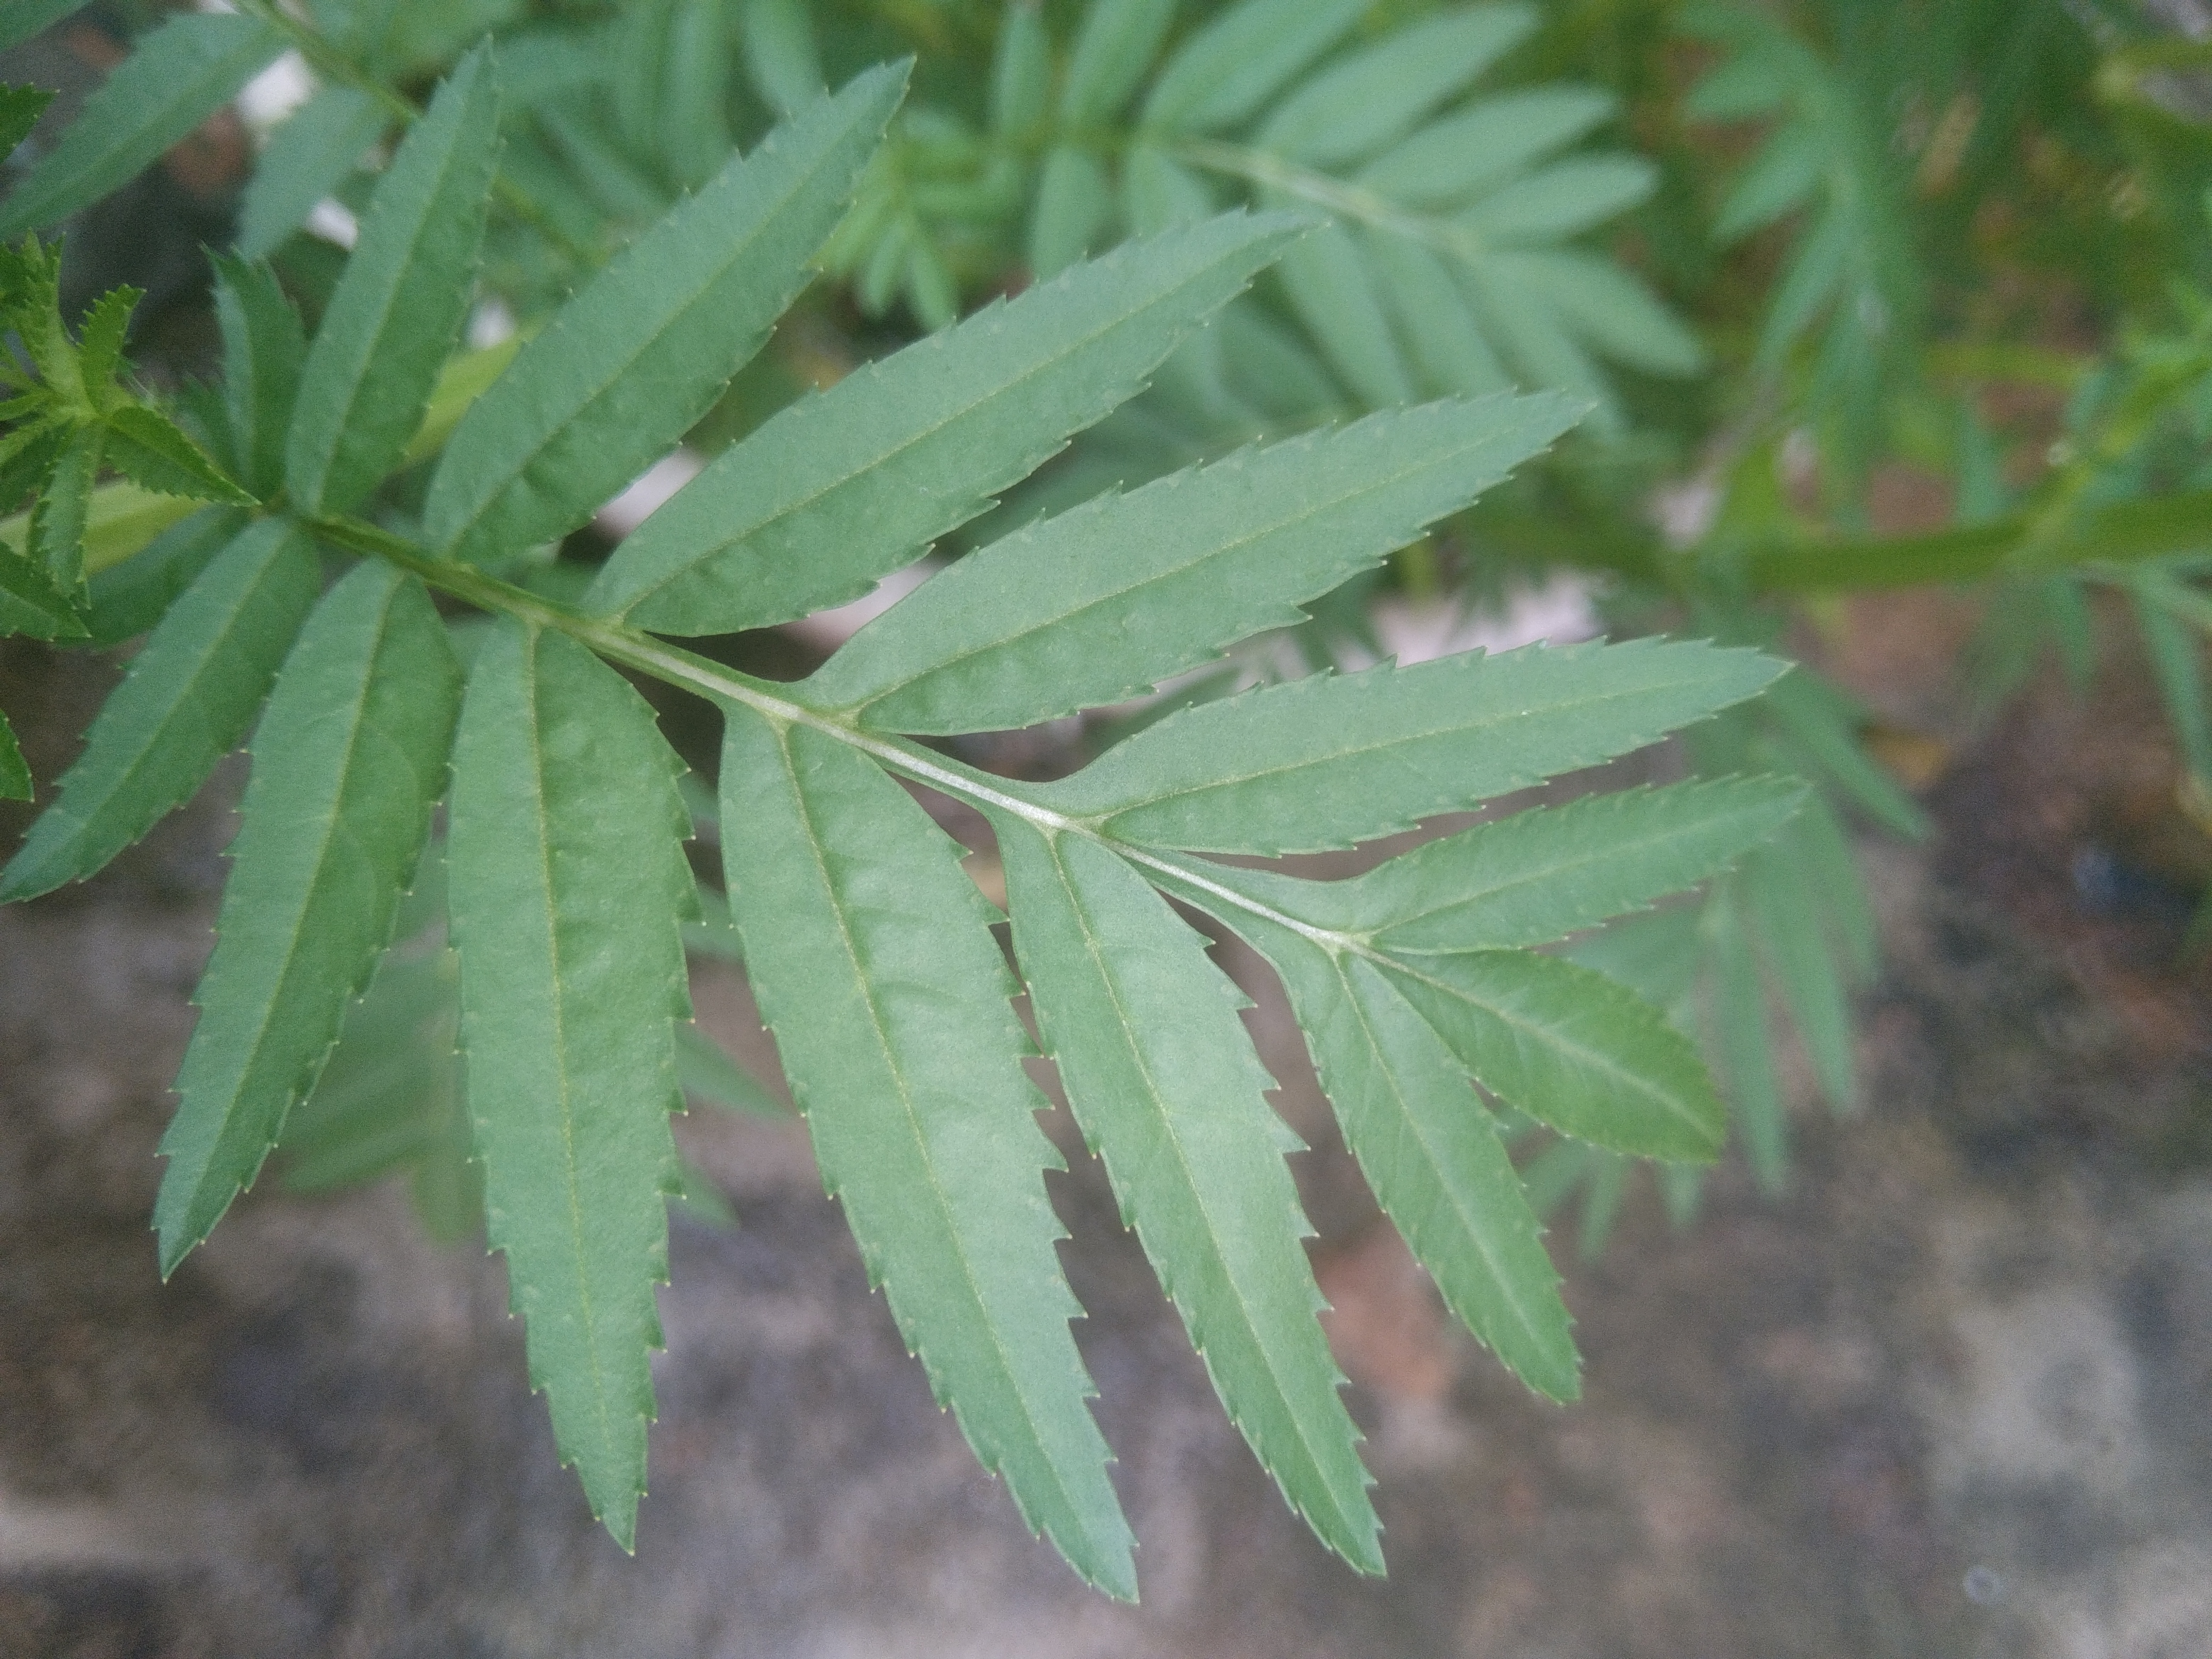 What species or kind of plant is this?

marigold
